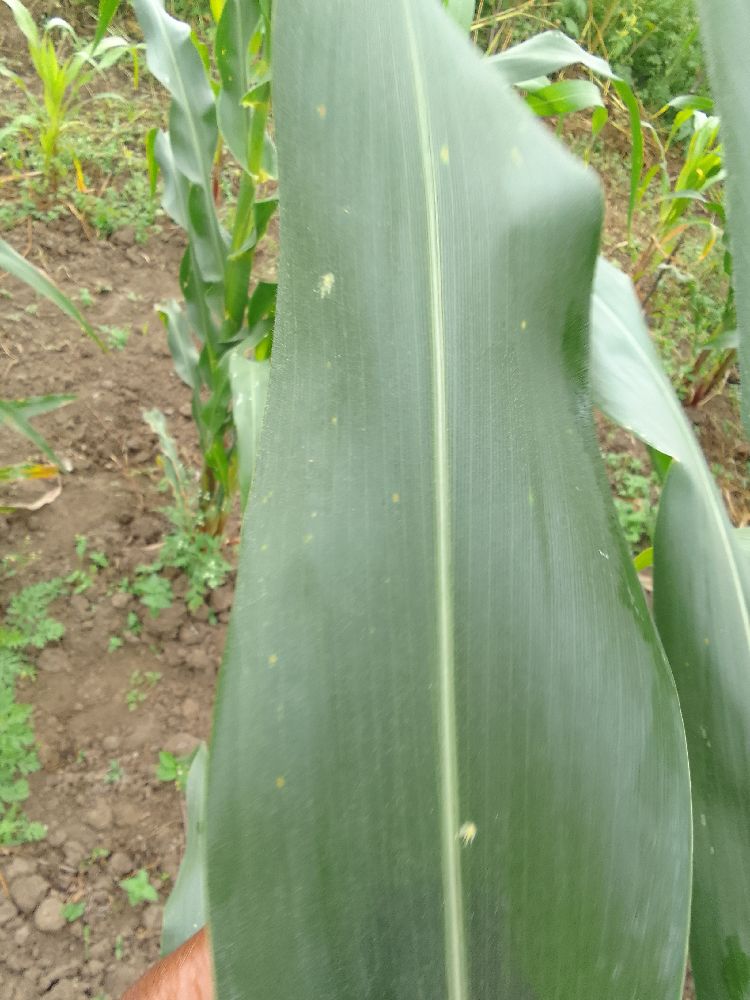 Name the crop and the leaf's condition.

maize, healthy
